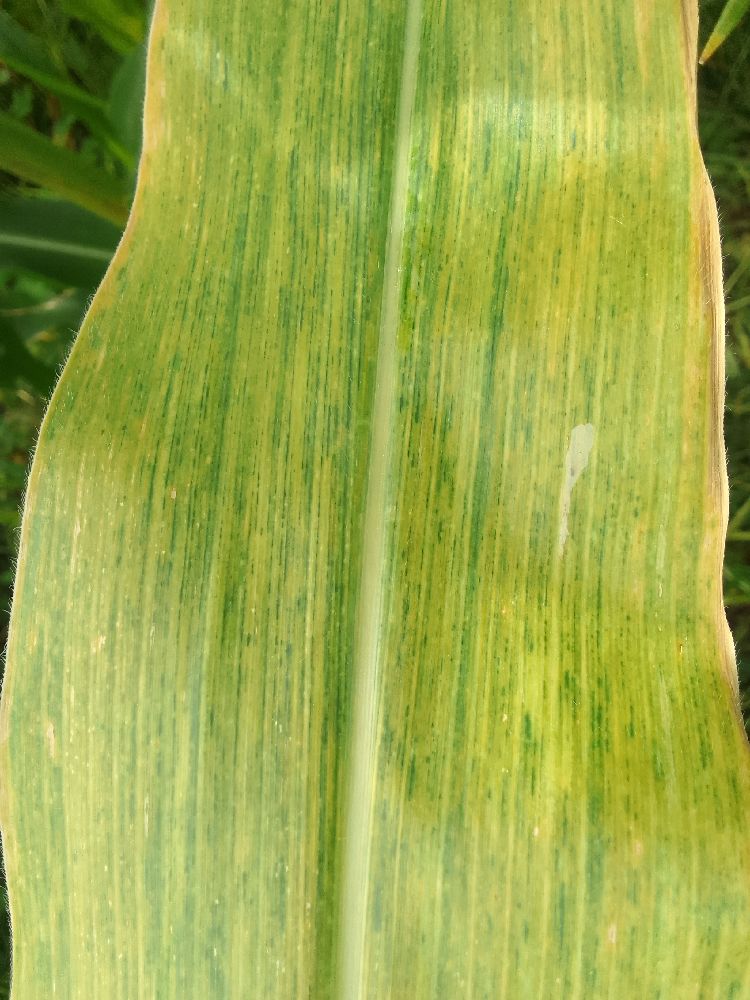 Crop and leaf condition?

maize, maize lethal necrosis
